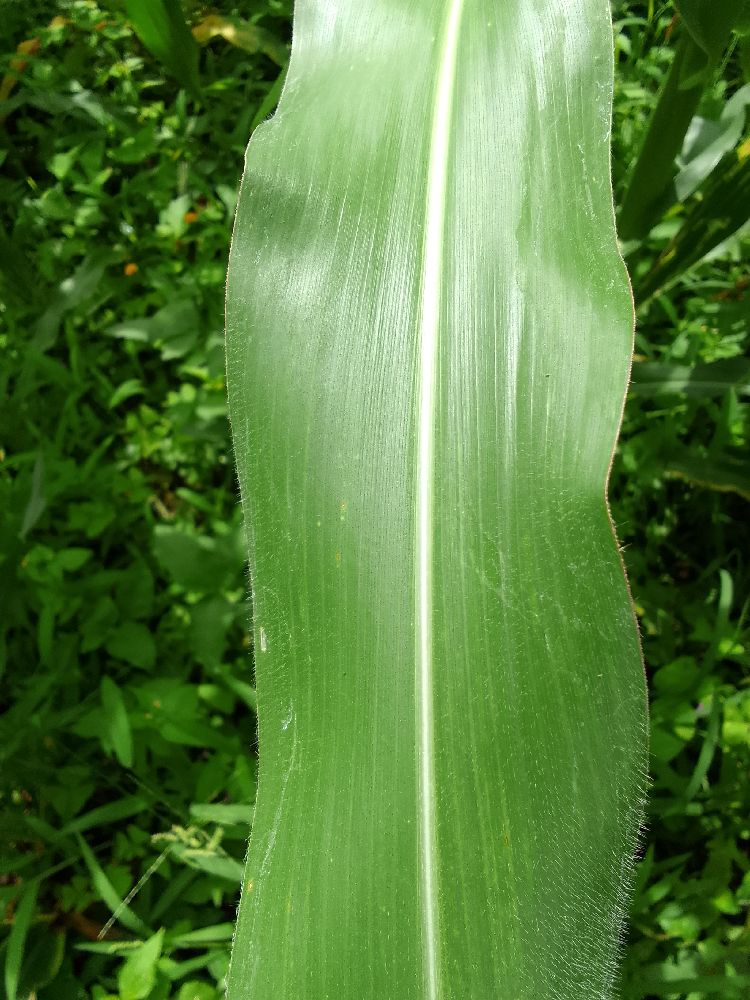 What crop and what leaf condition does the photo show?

maize, healthy
